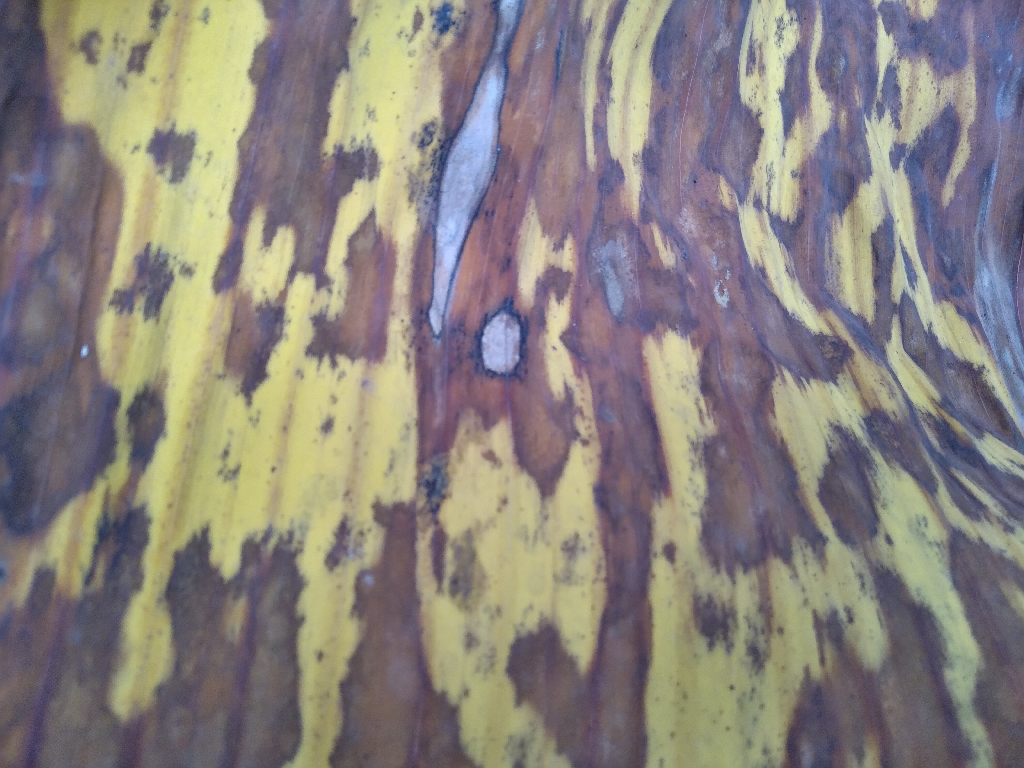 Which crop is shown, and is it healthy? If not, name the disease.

banana, black sigatoka
